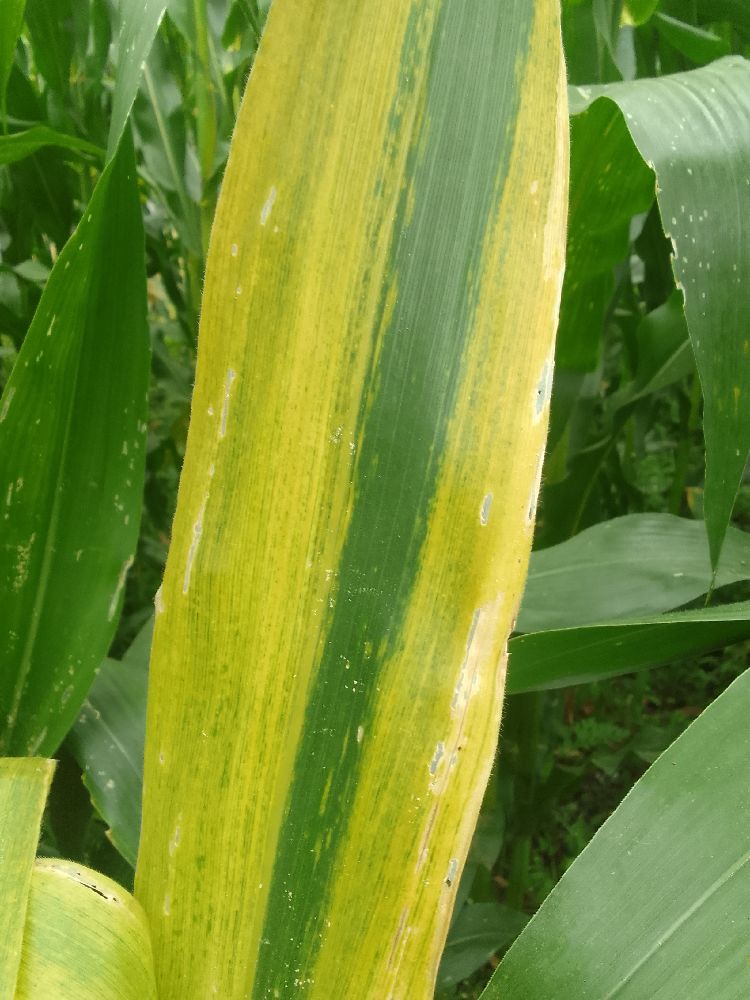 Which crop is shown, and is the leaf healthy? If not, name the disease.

maize, maize lethal necrosis
